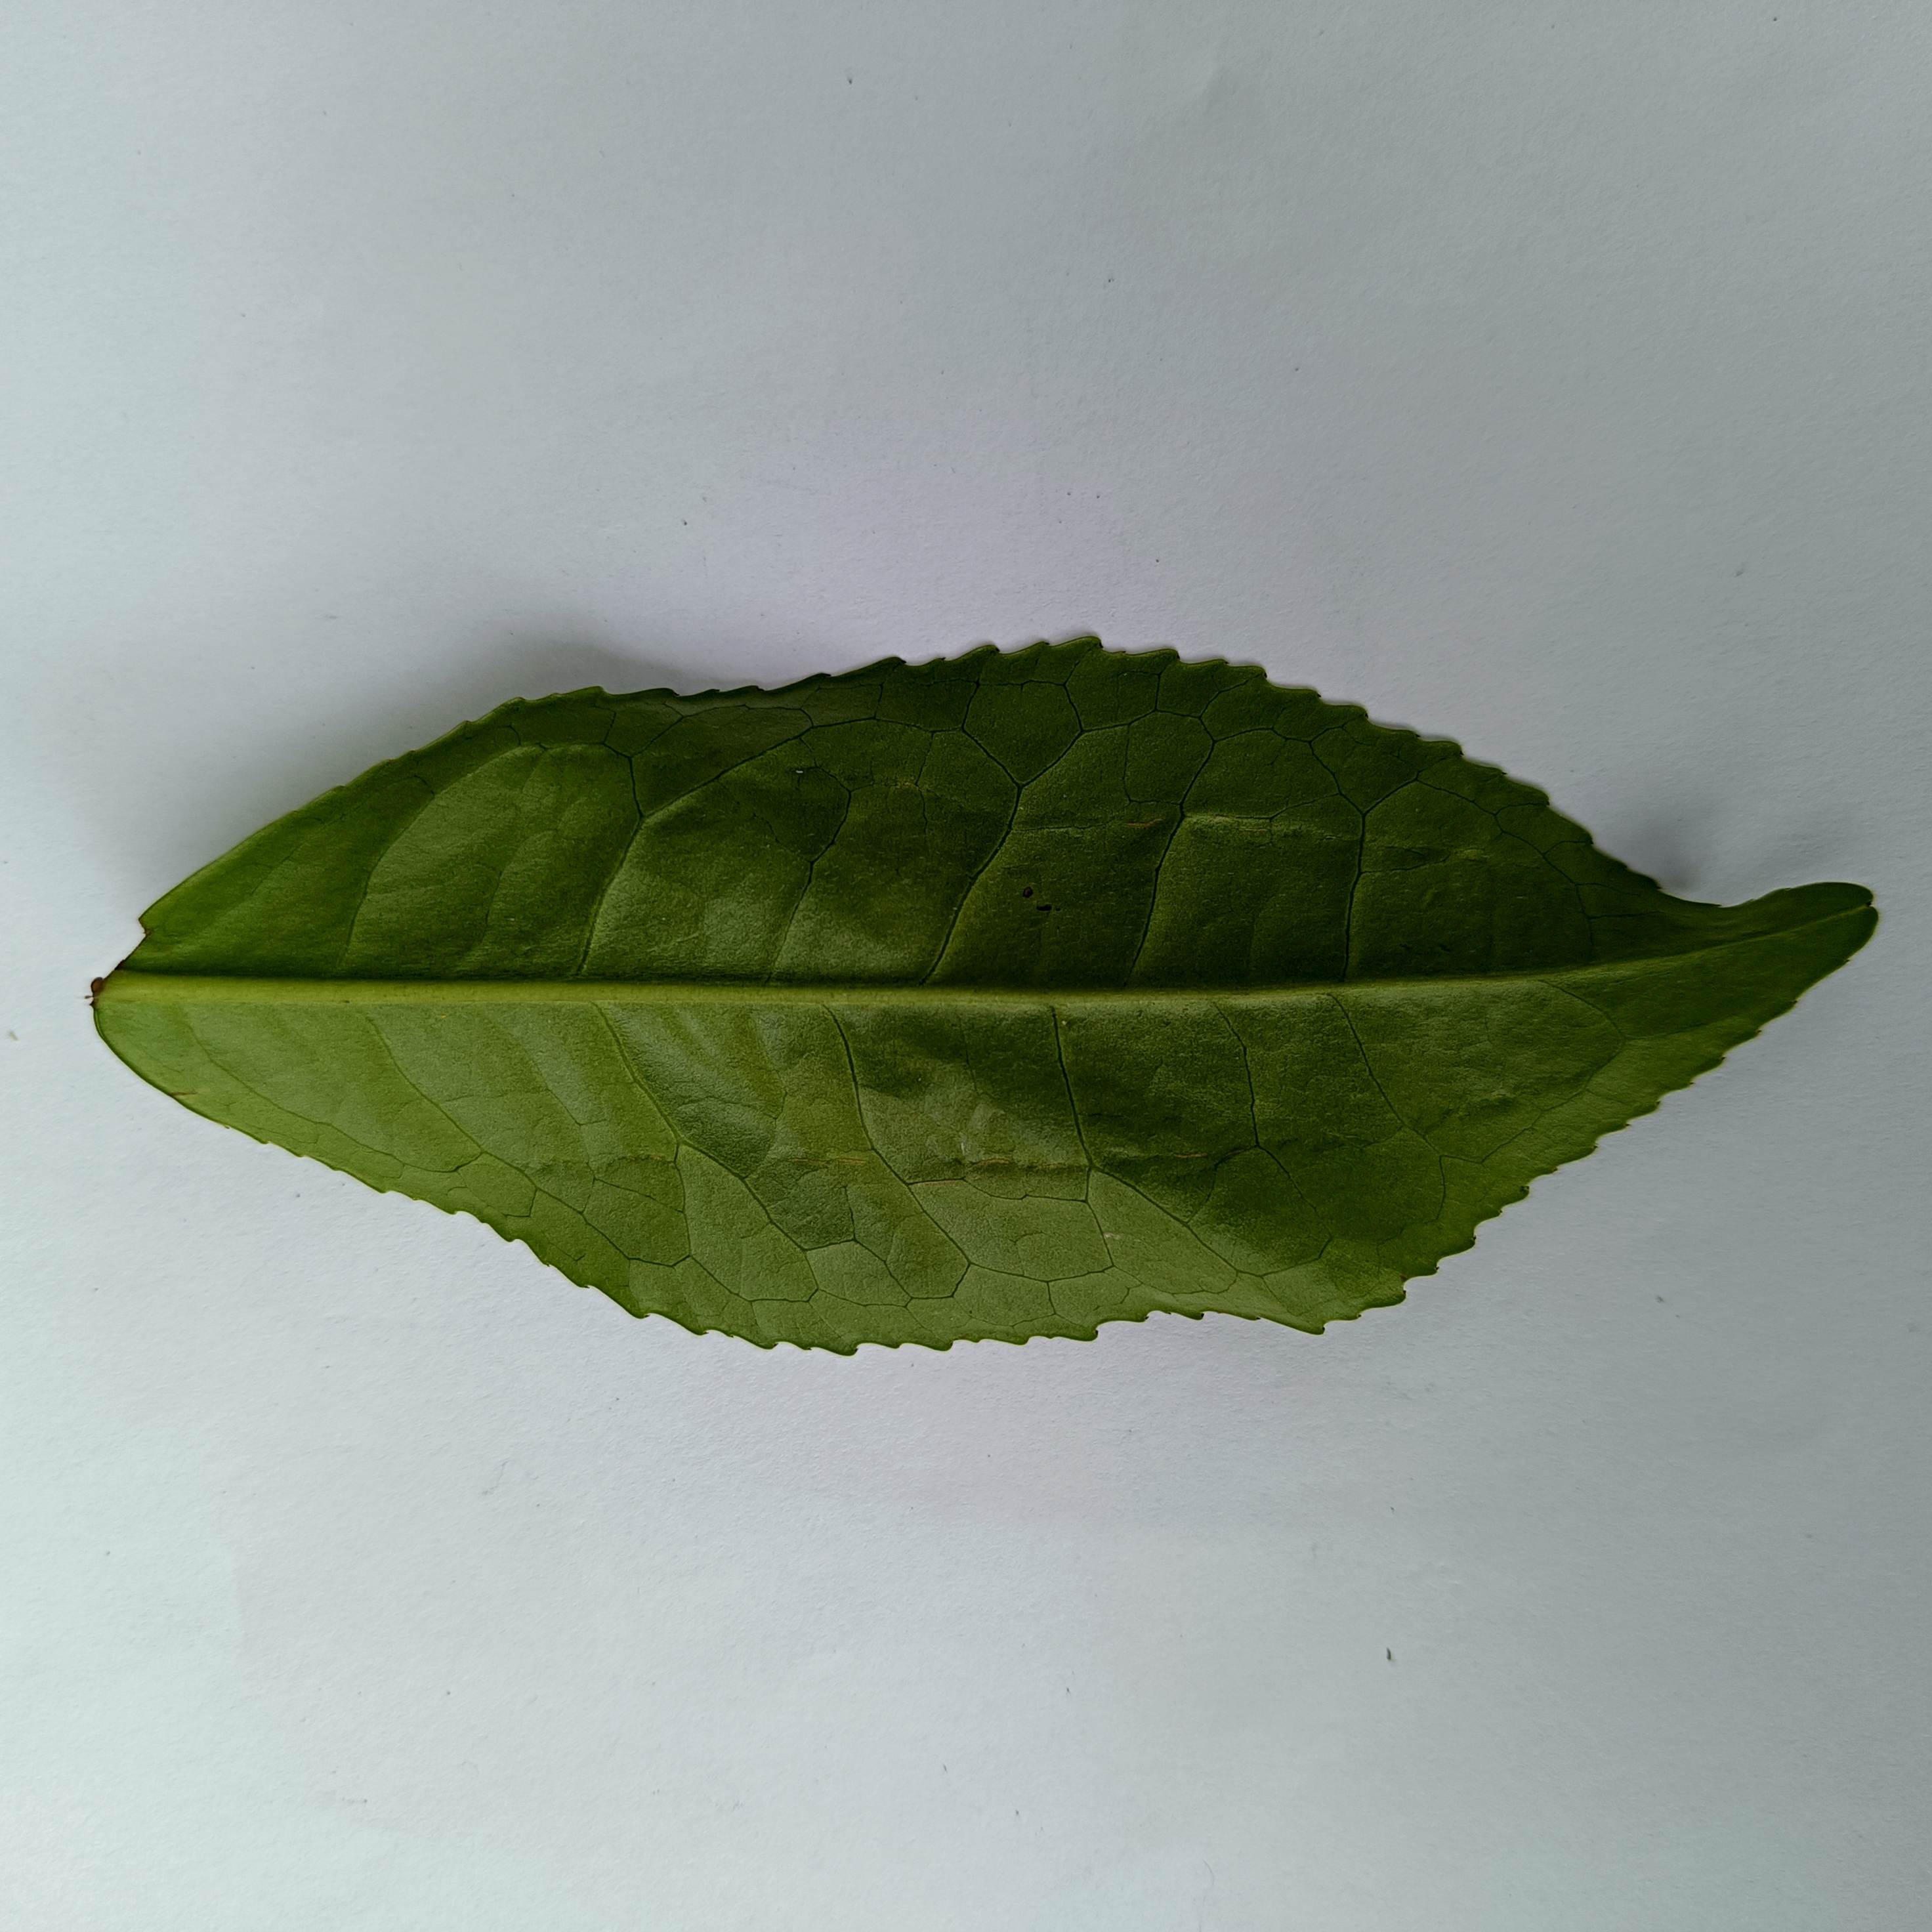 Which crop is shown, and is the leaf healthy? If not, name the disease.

tea, healthy
